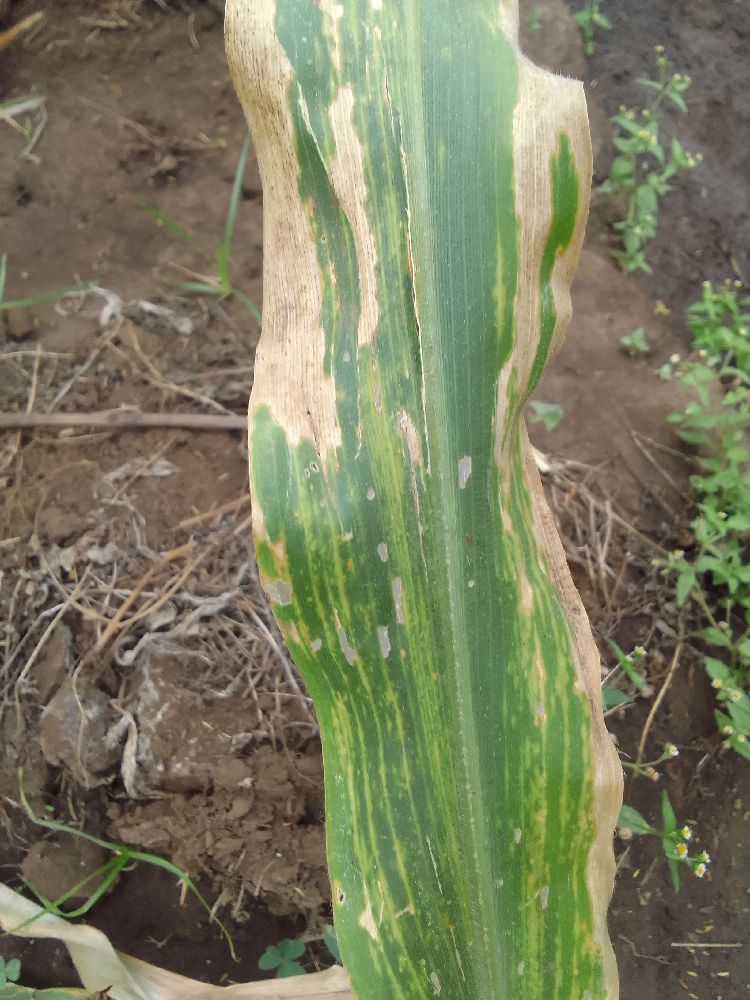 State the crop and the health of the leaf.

maize, maize lethal necrosis
